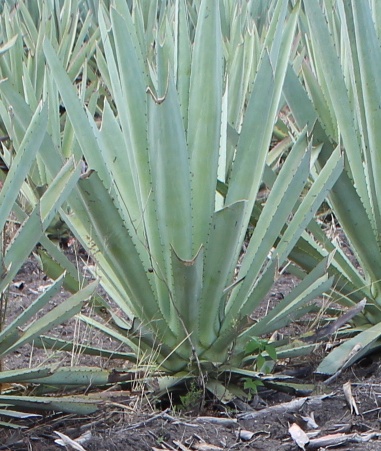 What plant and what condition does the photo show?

agave, healthy
